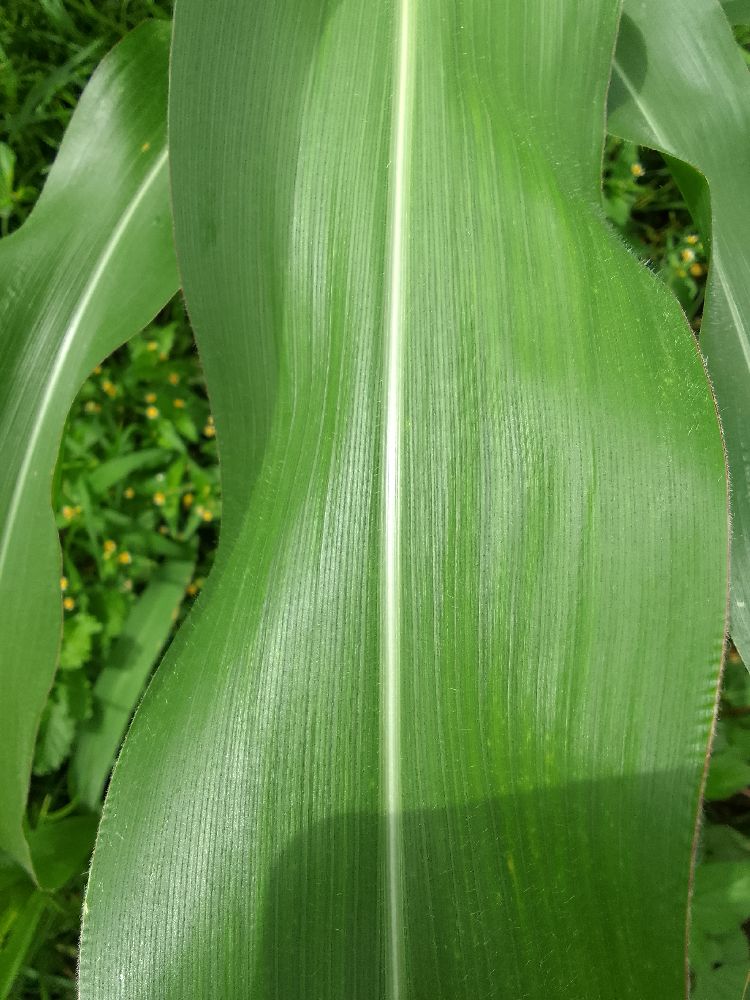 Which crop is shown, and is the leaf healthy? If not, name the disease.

maize, healthy
